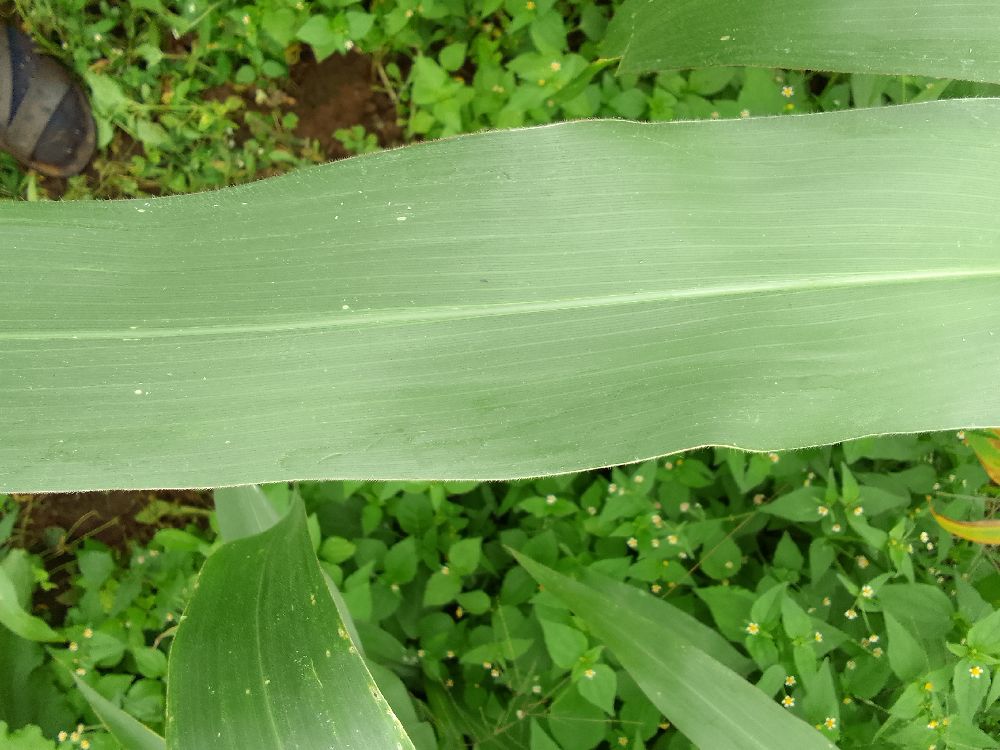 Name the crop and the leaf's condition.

maize, healthy
